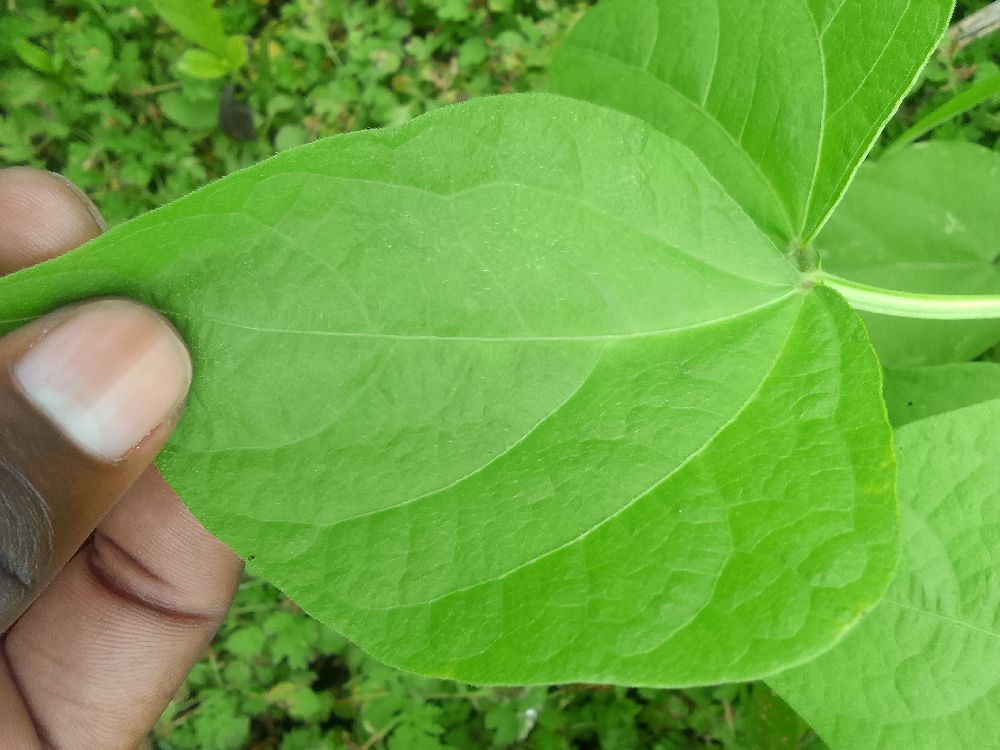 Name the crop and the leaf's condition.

common bean, healthy
